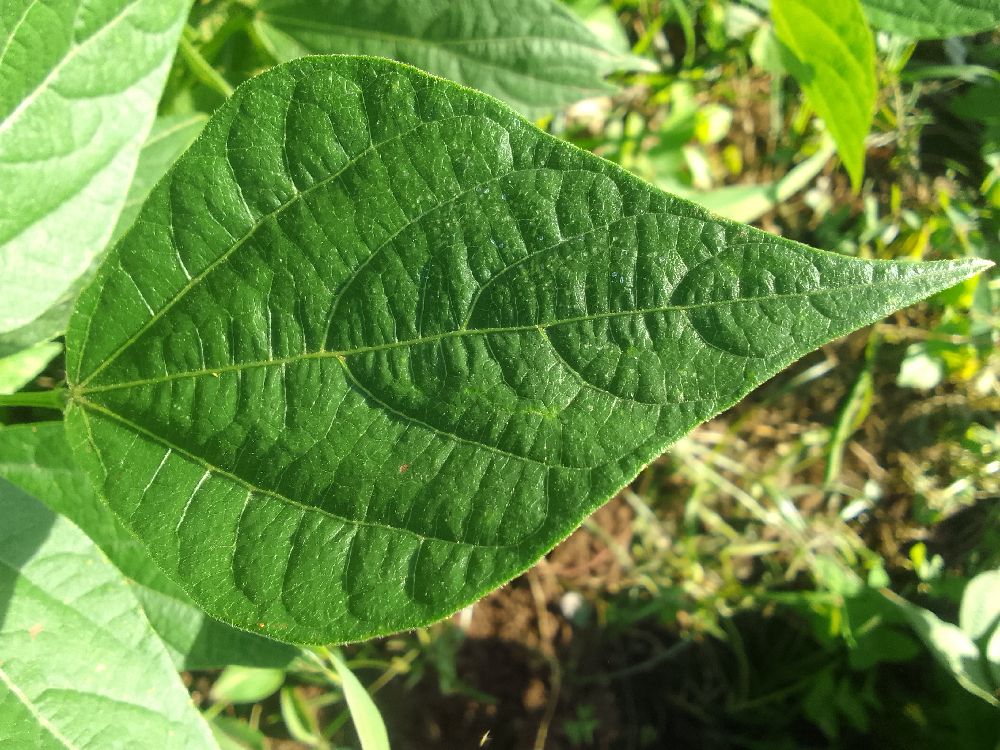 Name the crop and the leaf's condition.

common bean, healthy
